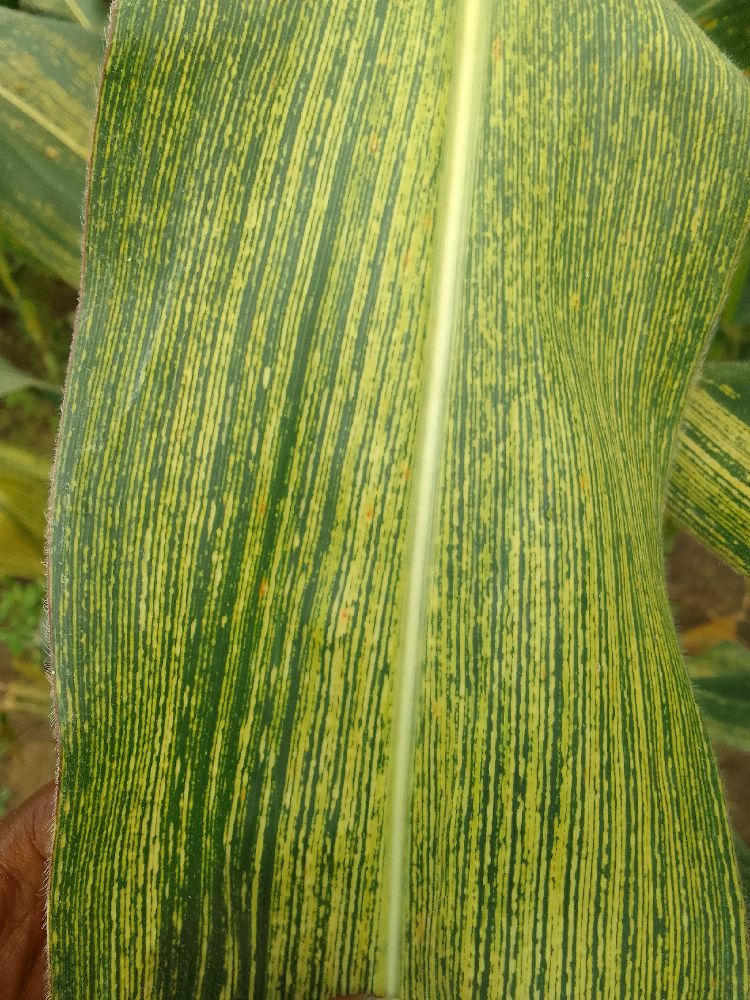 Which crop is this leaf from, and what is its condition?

maize, maize streak virus
